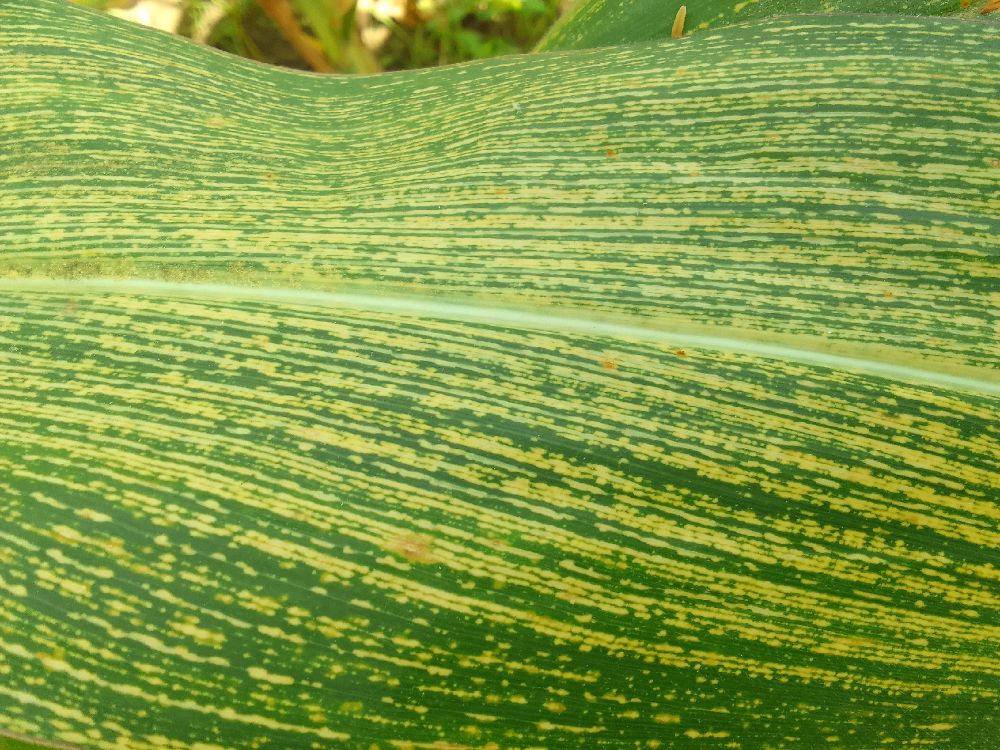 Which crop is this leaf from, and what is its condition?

maize, maize streak virus
